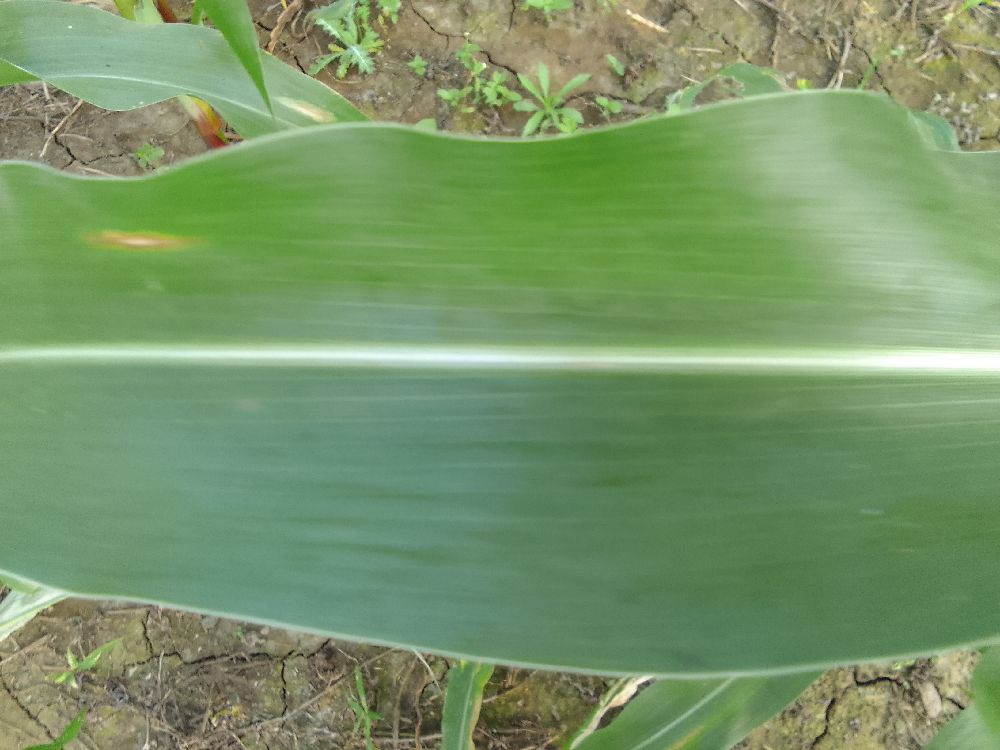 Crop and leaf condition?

maize, healthy
